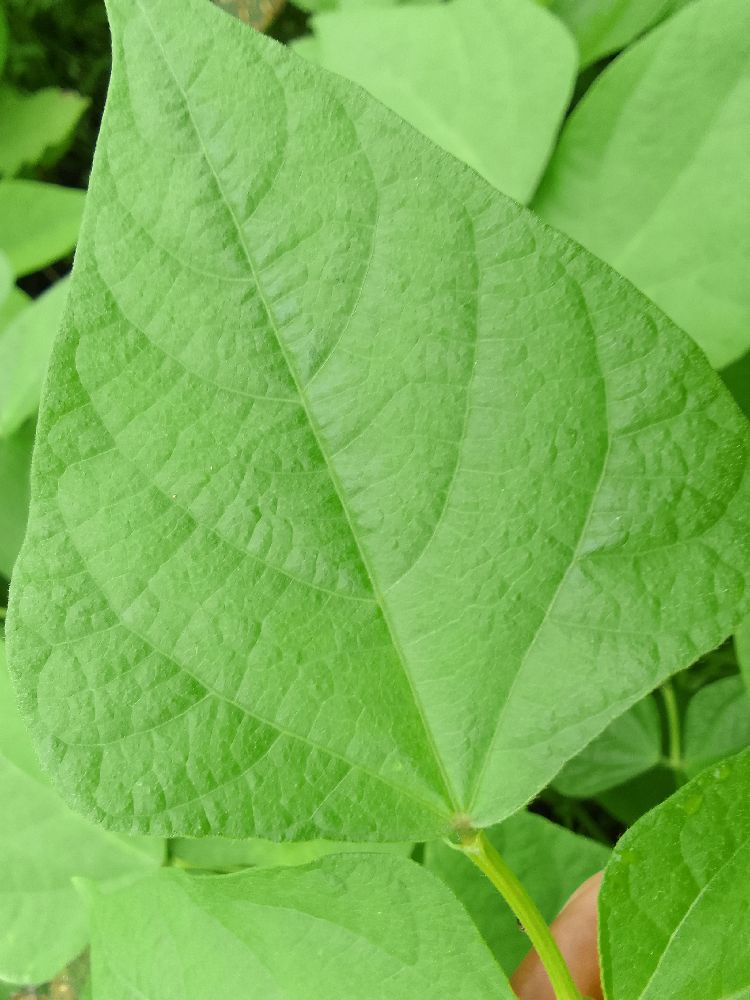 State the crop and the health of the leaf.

common bean, healthy
